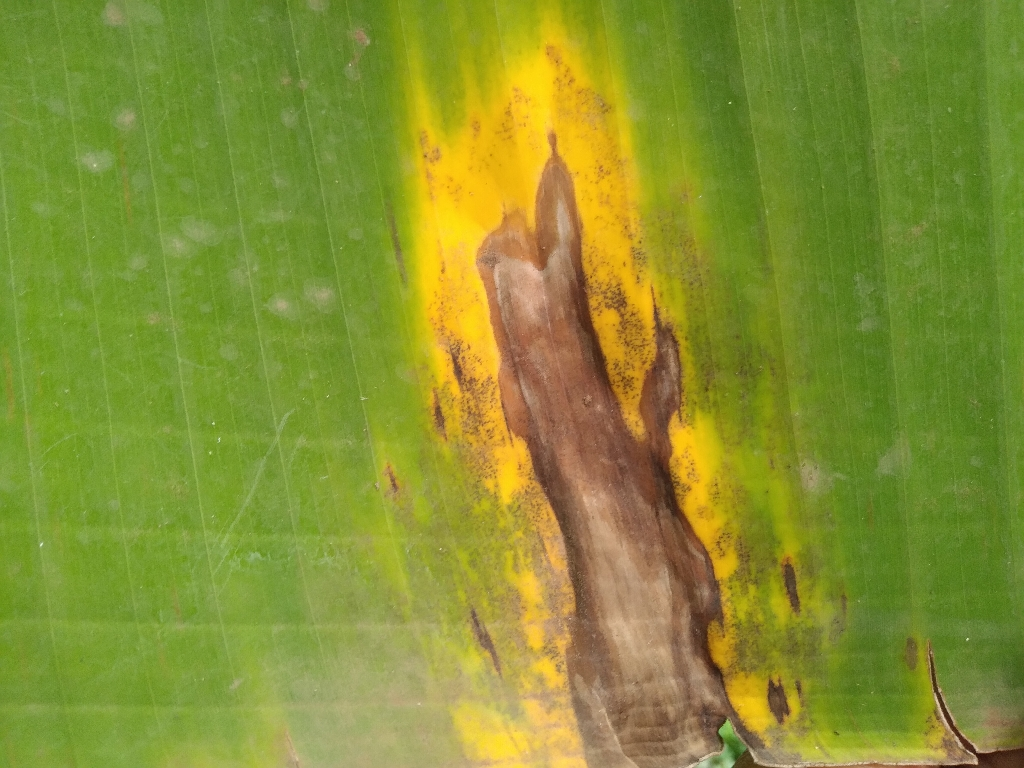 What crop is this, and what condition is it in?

banana, black sigatoka
